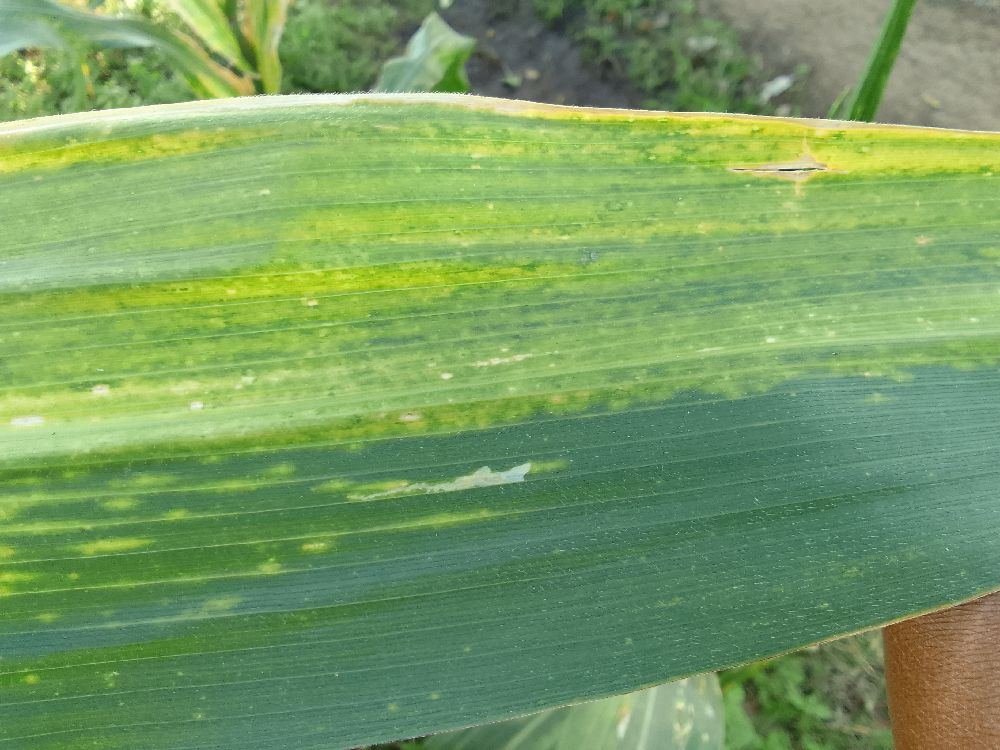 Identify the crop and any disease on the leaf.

maize, maize lethal necrosis
